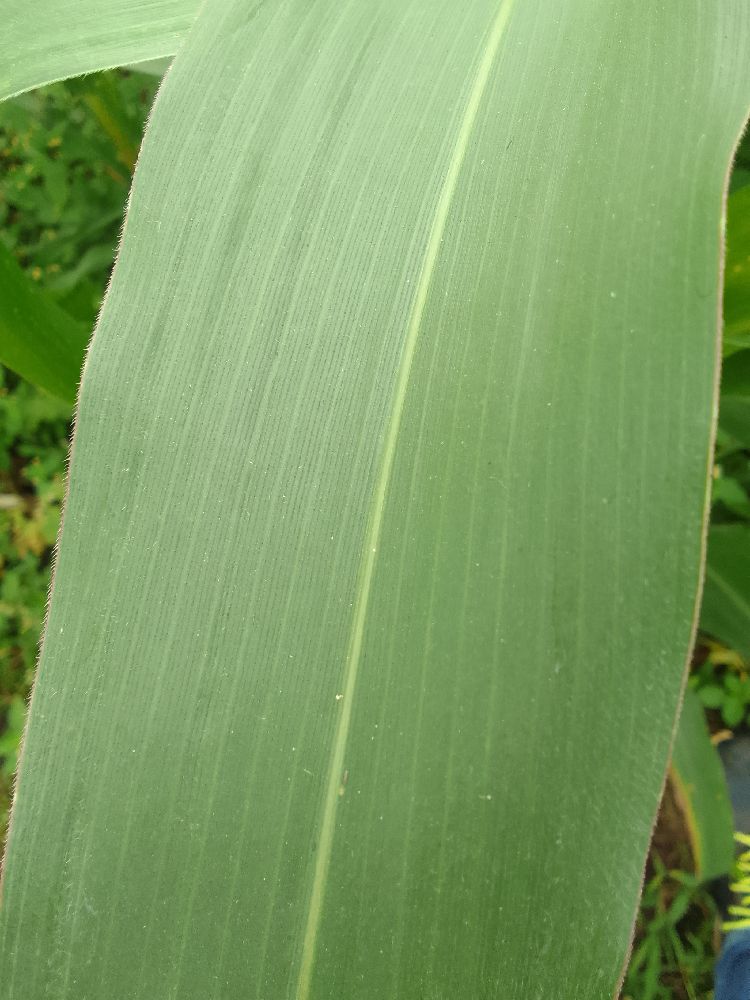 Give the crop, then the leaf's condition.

maize, healthy
